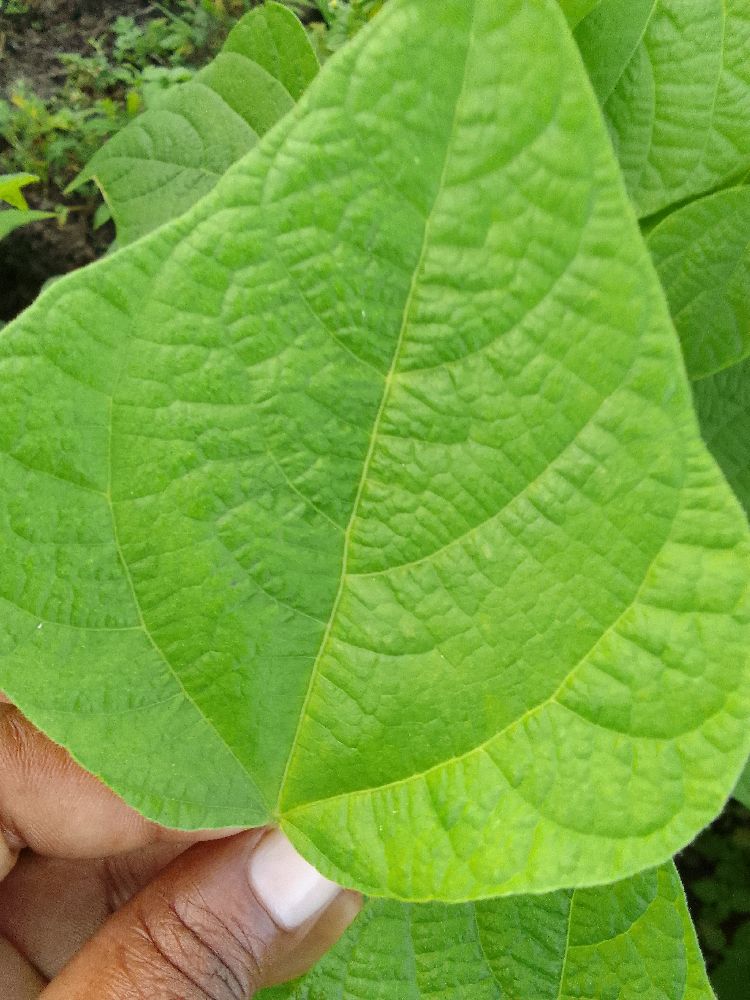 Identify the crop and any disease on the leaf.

common bean, healthy
